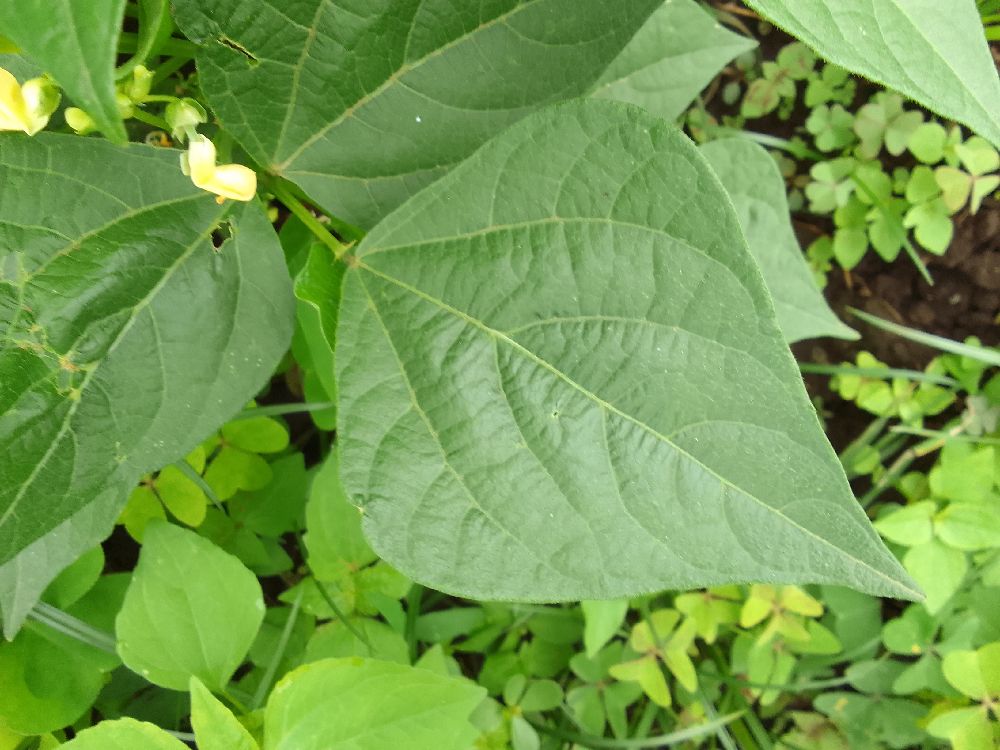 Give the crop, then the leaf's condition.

common bean, healthy
